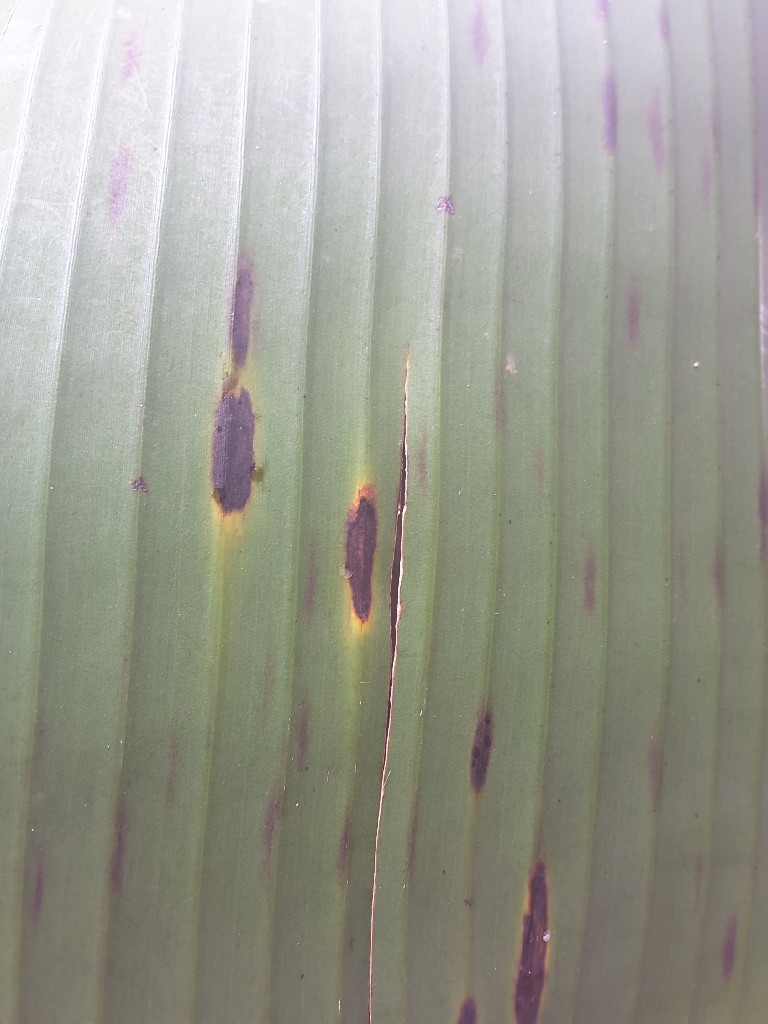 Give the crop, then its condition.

banana, black sigatoka
